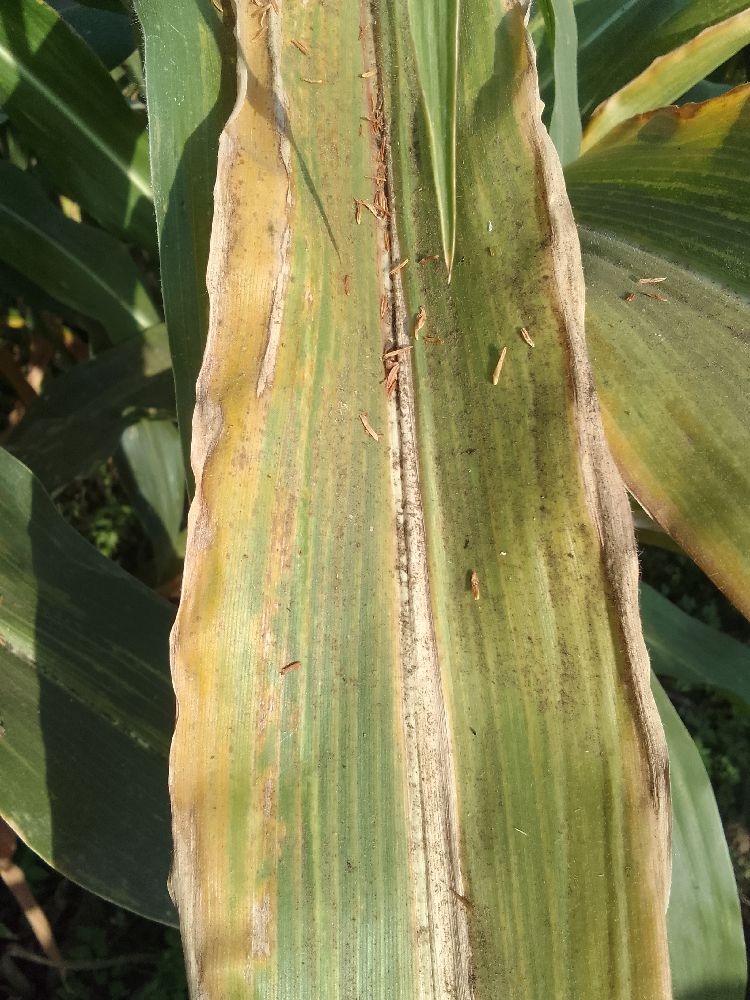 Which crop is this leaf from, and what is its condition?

maize, maize lethal necrosis
